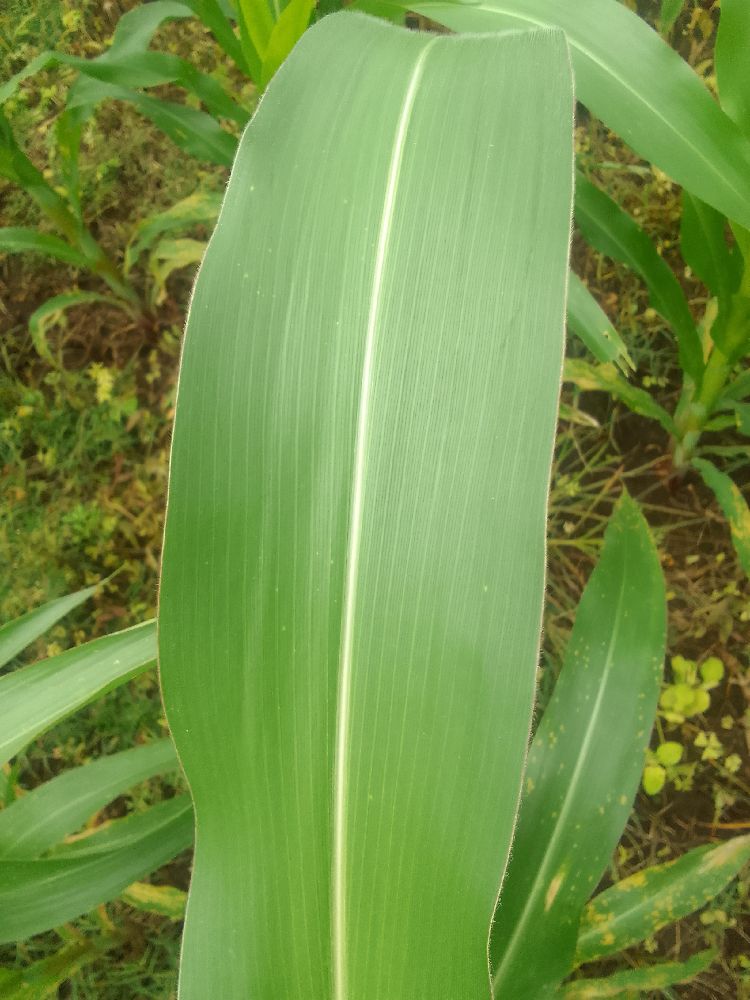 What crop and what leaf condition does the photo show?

maize, healthy
